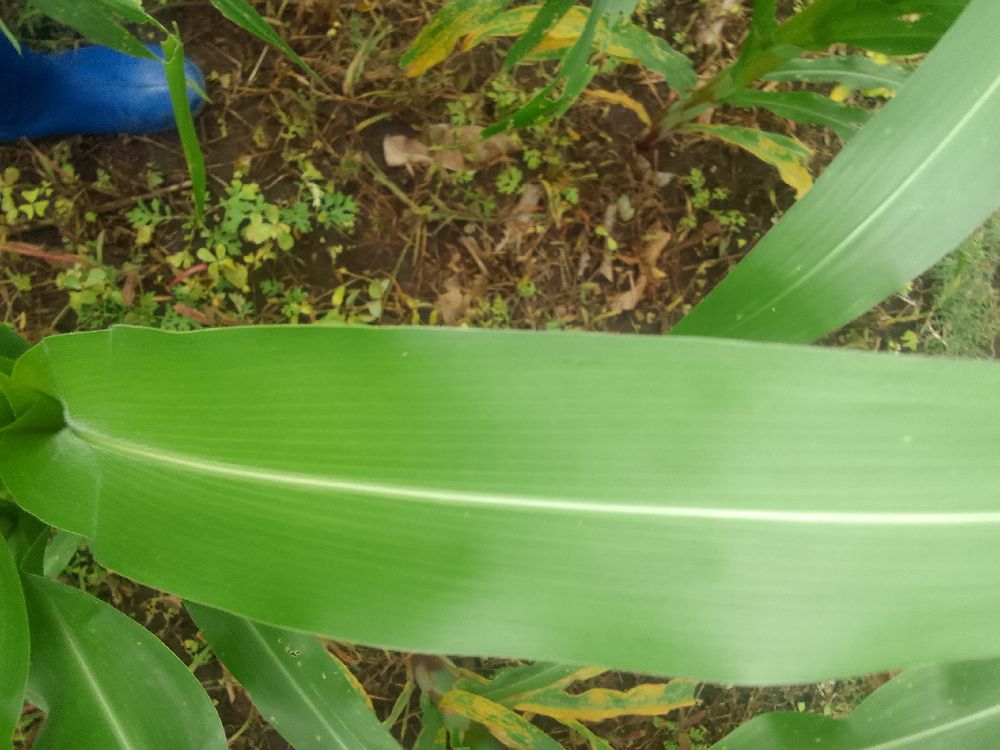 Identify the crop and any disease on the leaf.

maize, healthy
